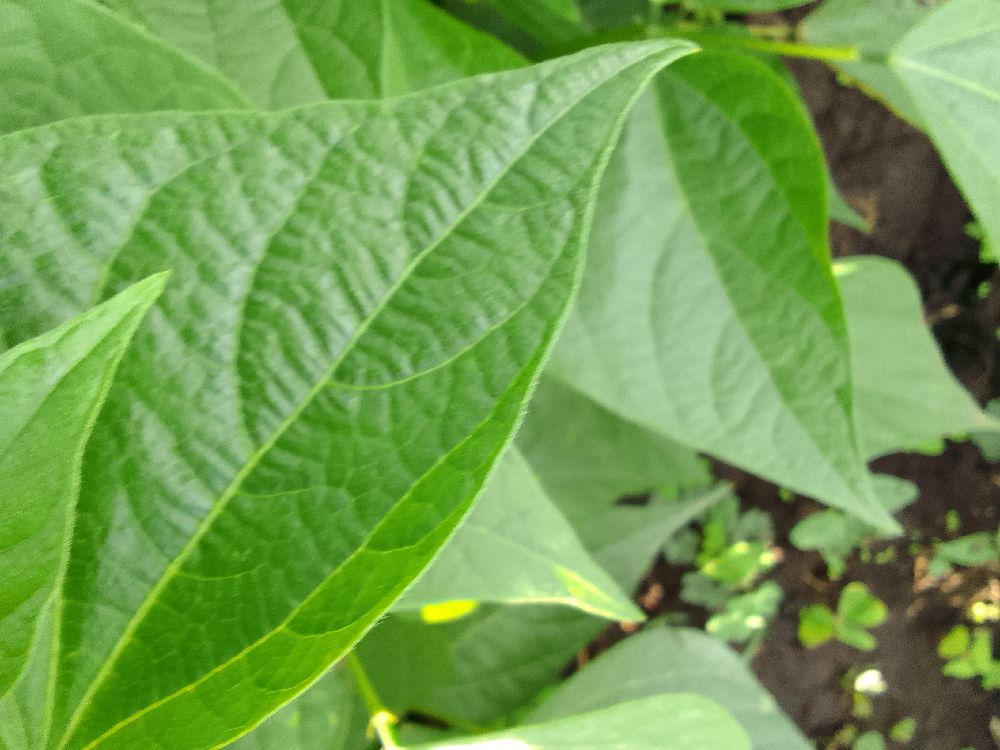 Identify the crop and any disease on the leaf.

common bean, healthy
